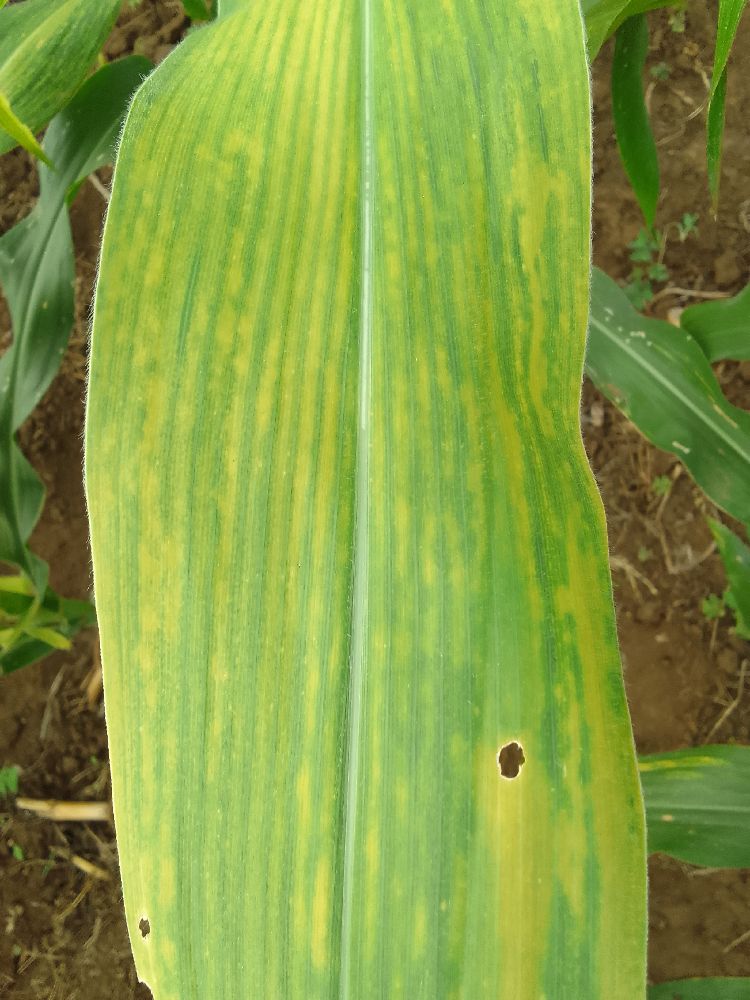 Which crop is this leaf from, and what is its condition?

maize, maize lethal necrosis
